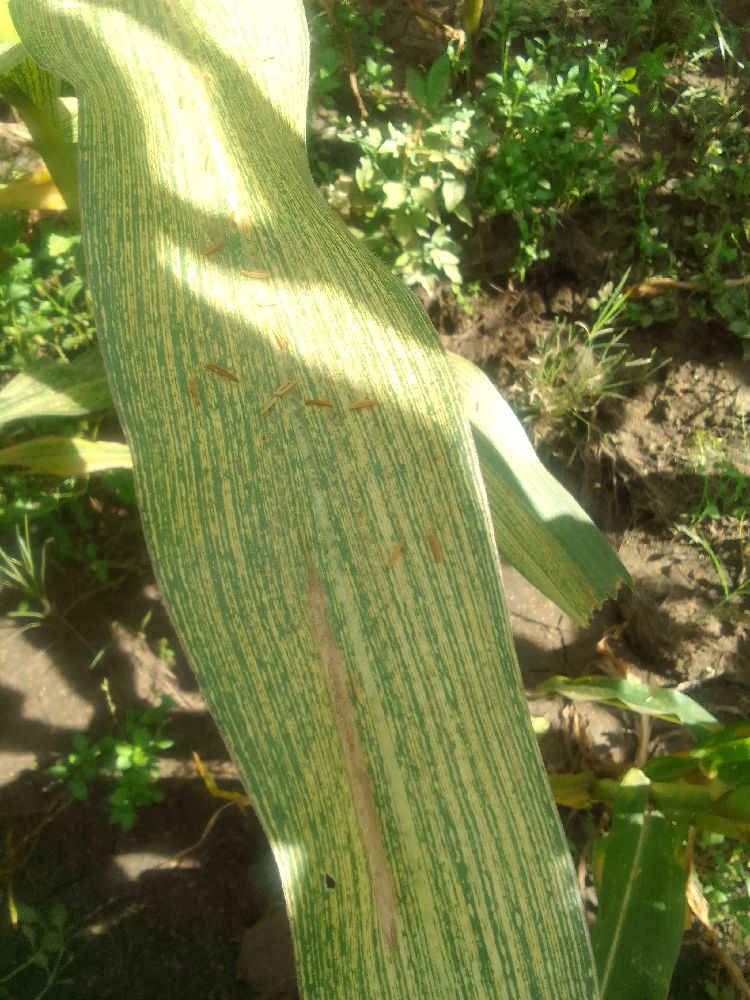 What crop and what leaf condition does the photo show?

maize, maize streak virus
